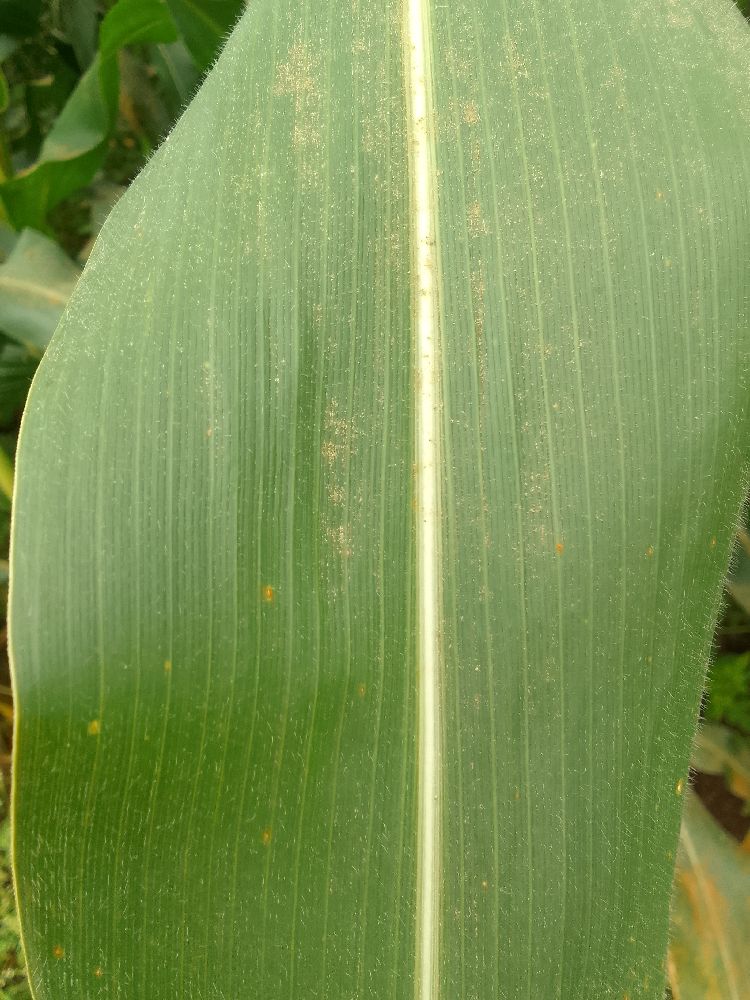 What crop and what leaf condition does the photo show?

maize, healthy
